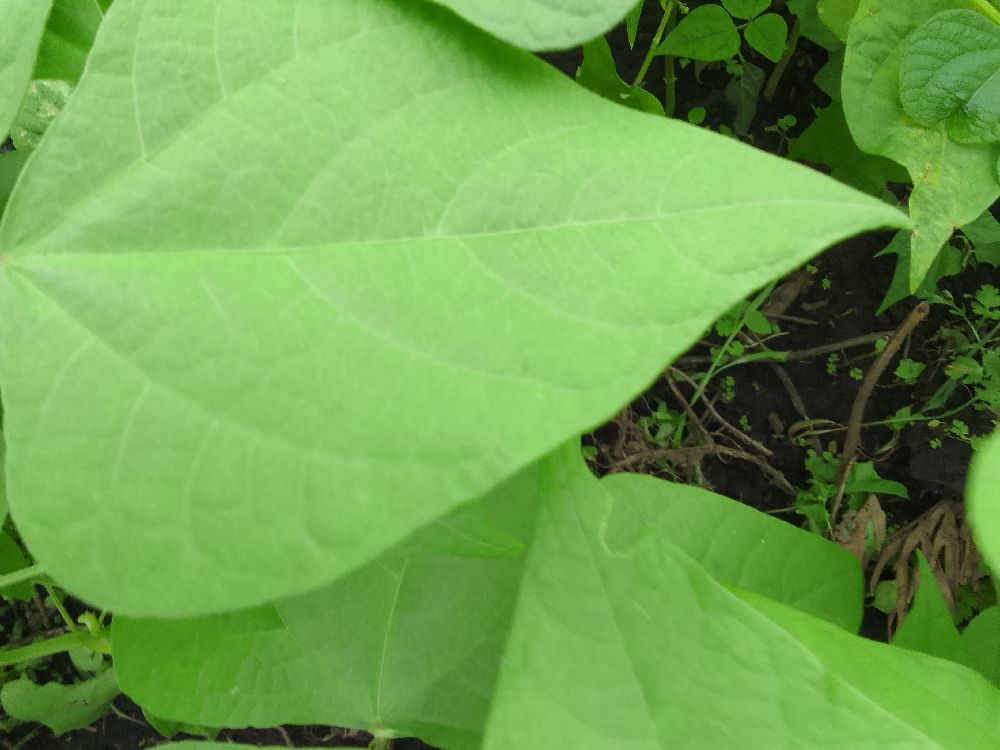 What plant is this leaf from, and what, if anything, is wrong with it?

common bean, healthy
